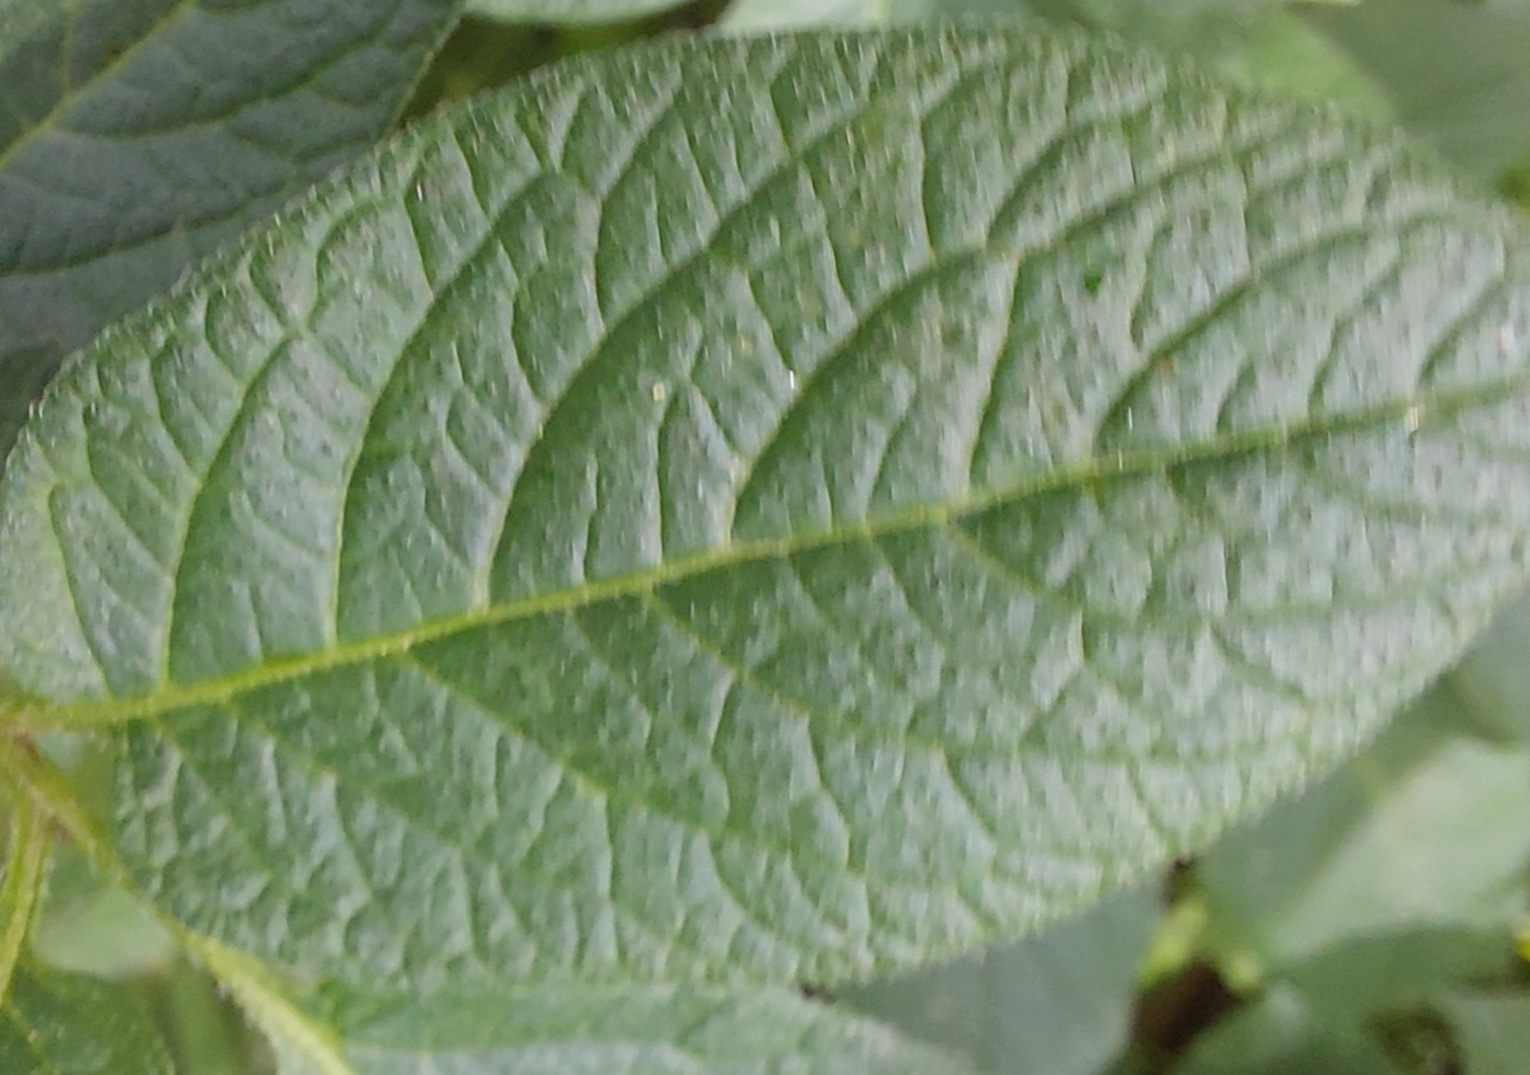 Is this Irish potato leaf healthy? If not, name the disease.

healthy
